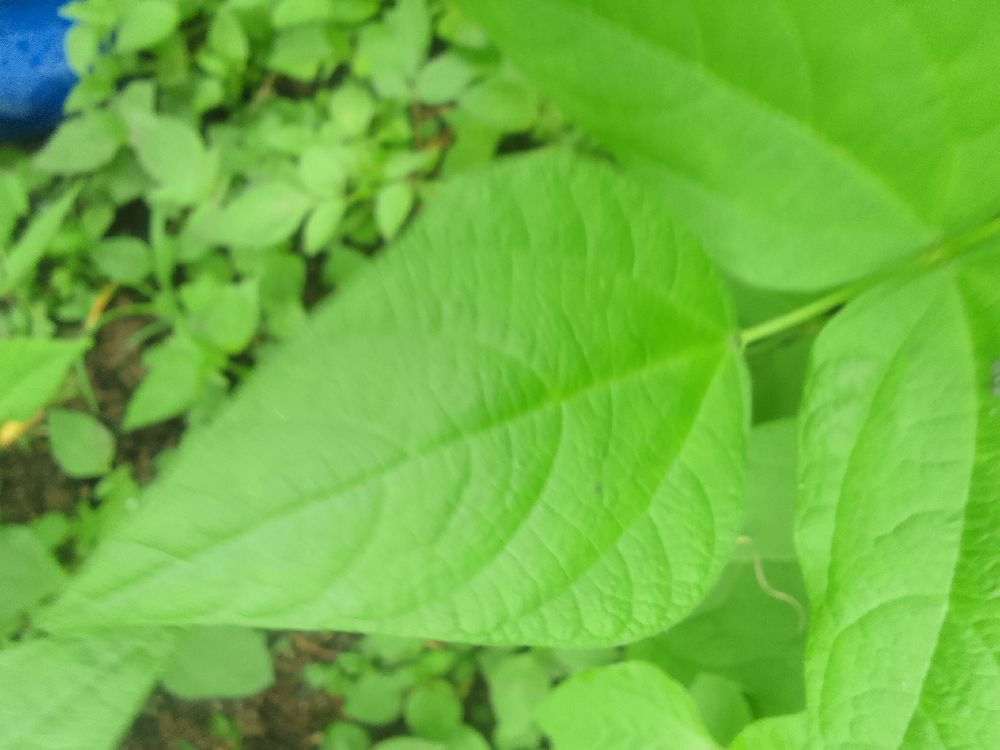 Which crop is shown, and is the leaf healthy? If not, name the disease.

common bean, healthy
